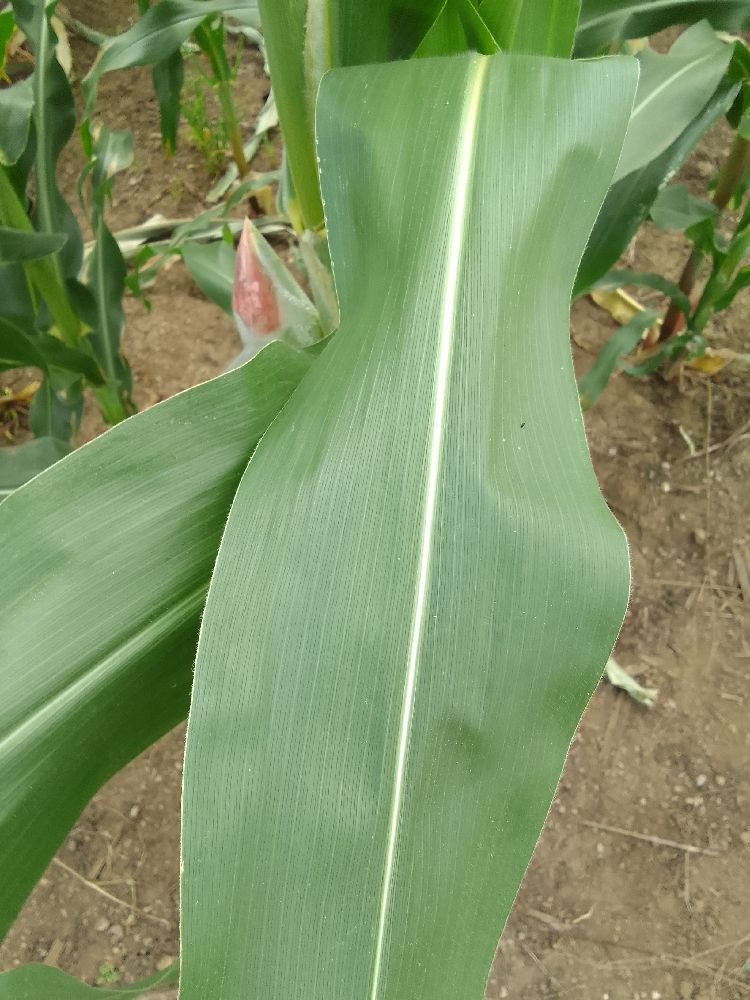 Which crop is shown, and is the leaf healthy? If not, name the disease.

maize, healthy
